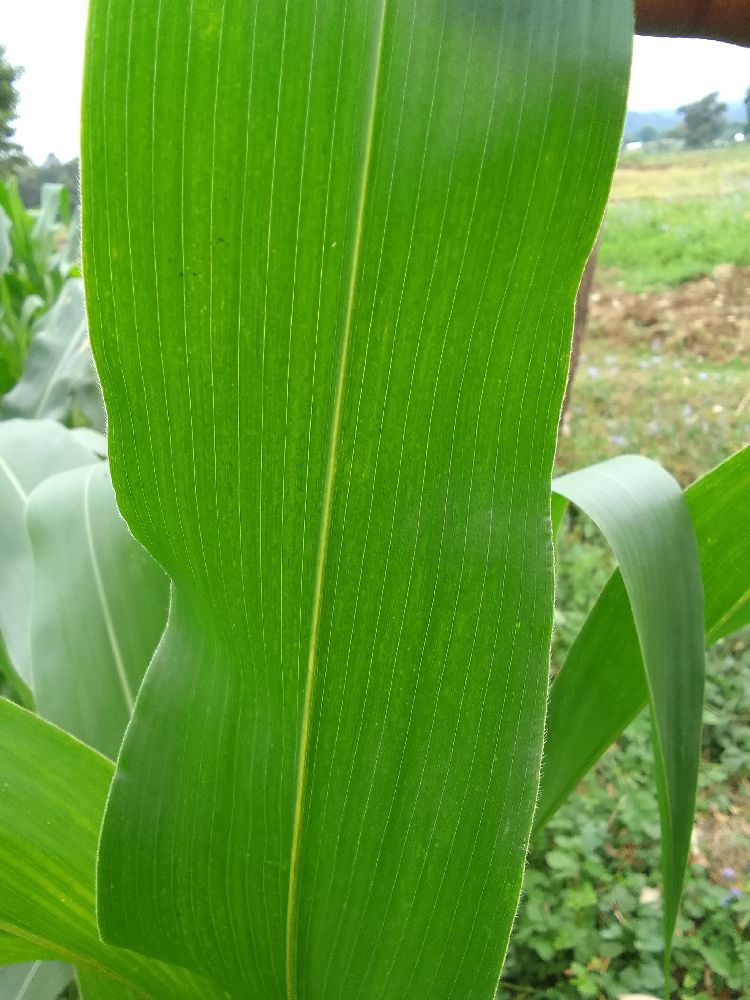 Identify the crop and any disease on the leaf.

maize, healthy
